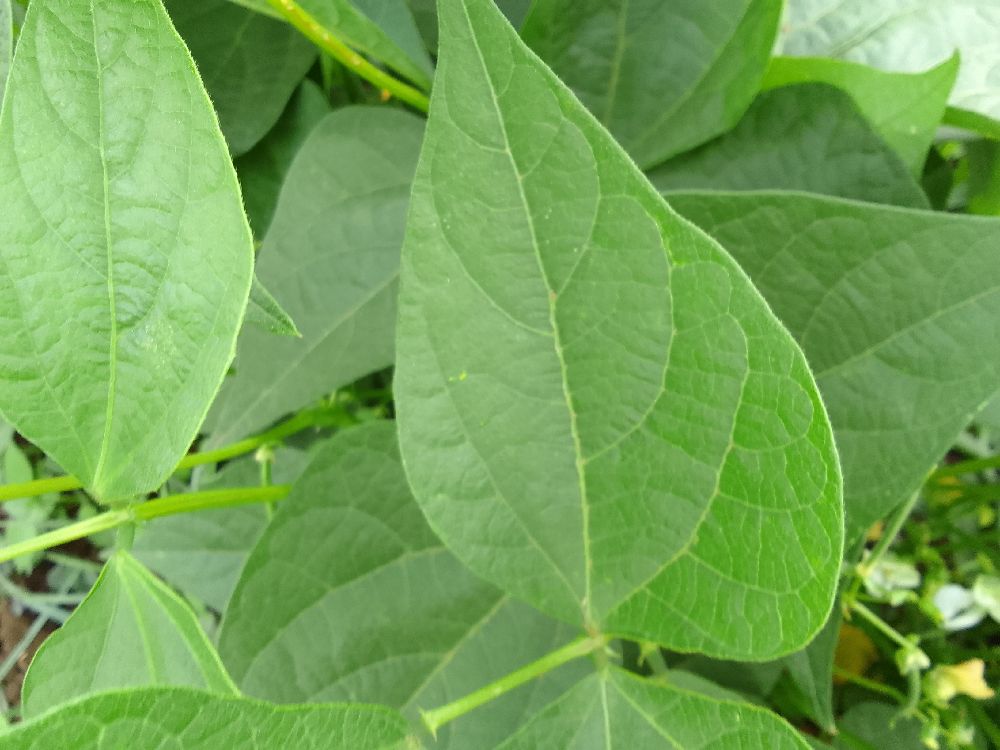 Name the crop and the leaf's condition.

common bean, healthy
